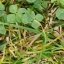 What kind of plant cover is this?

unstructured weed
